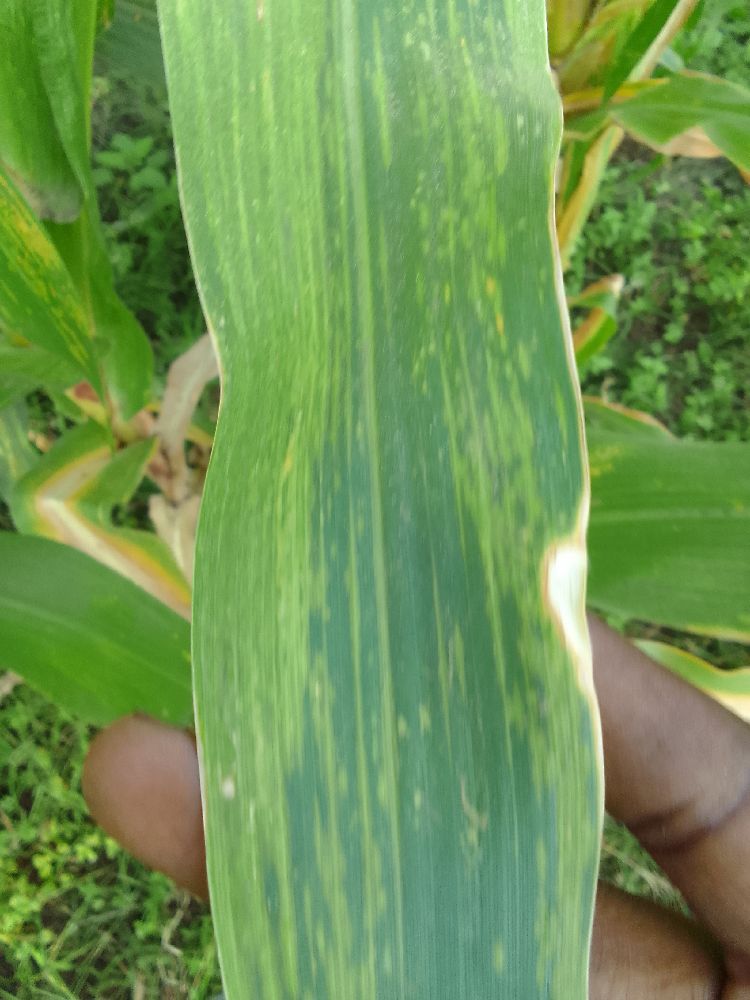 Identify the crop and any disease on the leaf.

maize, maize lethal necrosis
